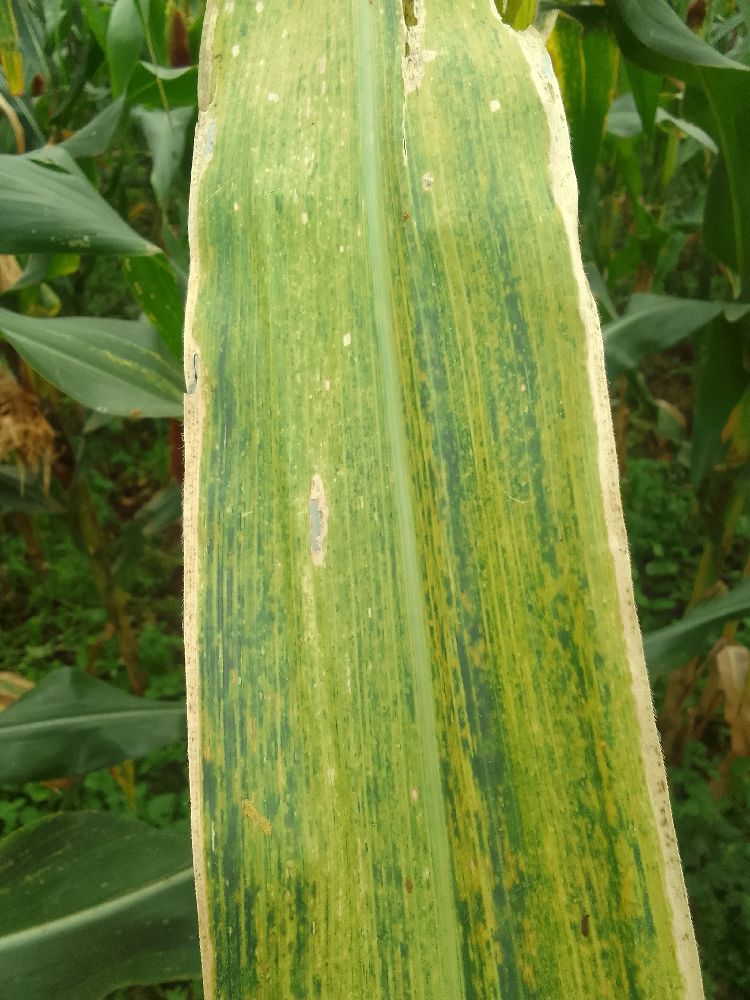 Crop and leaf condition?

maize, maize lethal necrosis
